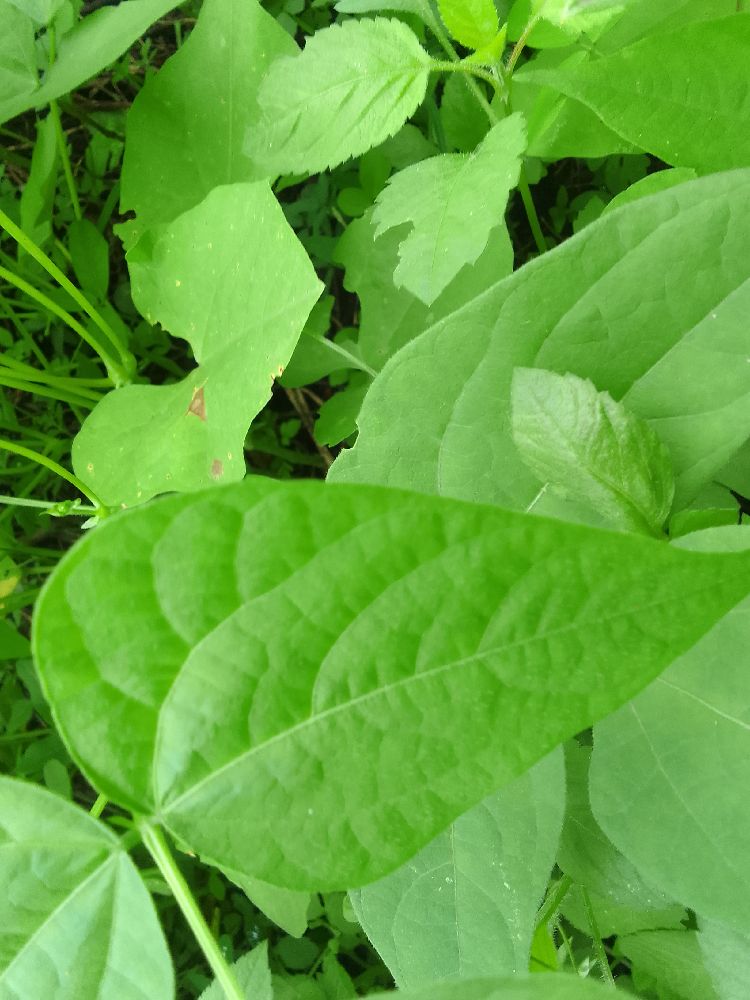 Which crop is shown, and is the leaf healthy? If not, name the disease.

common bean, healthy
